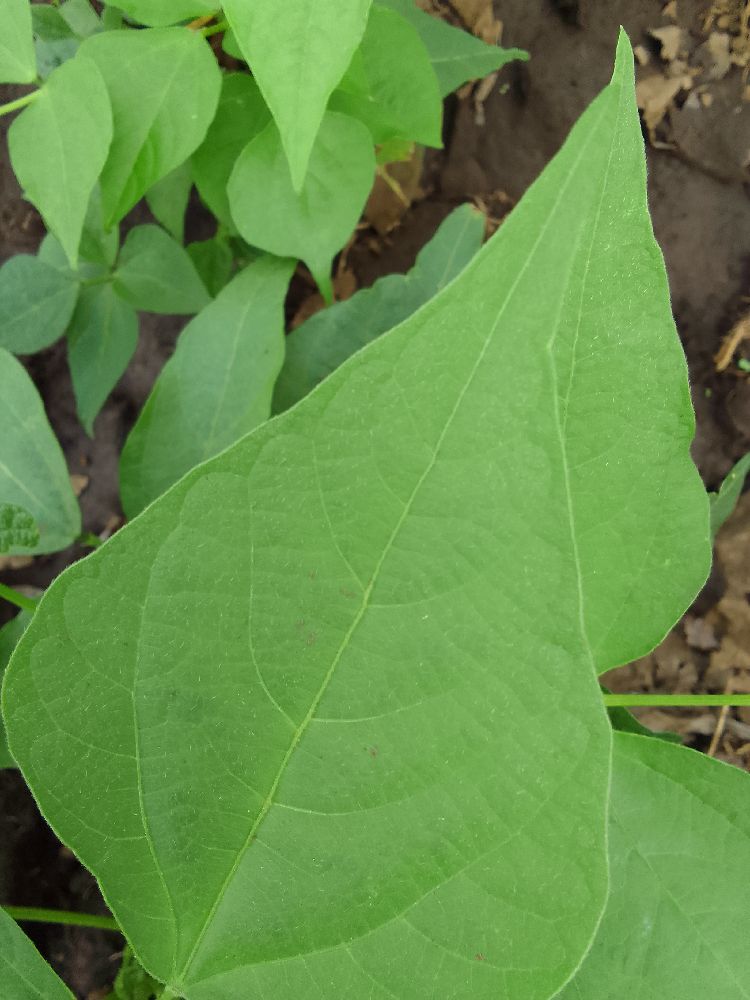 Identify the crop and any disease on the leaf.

common bean, healthy
